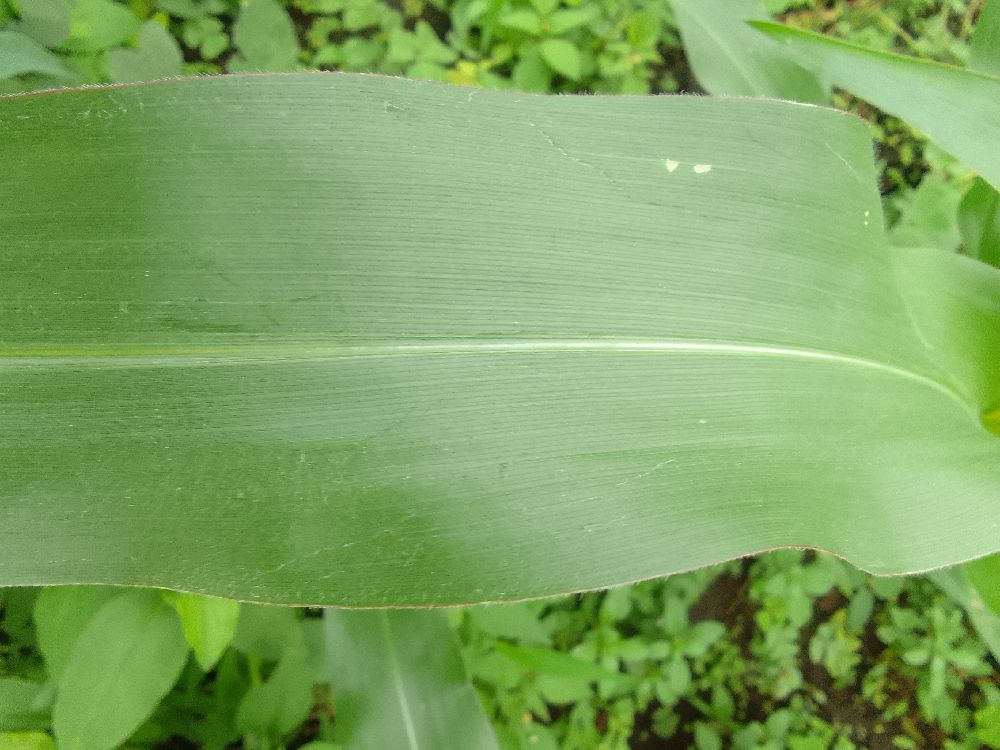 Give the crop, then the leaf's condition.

maize, healthy
